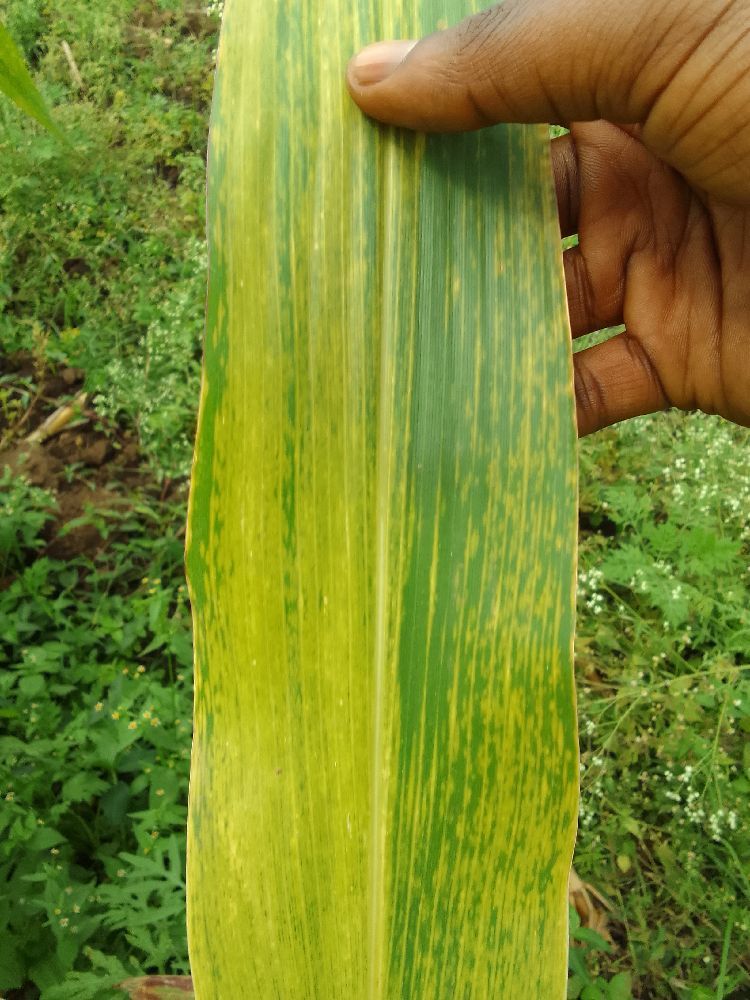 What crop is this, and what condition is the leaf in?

maize, maize lethal necrosis
